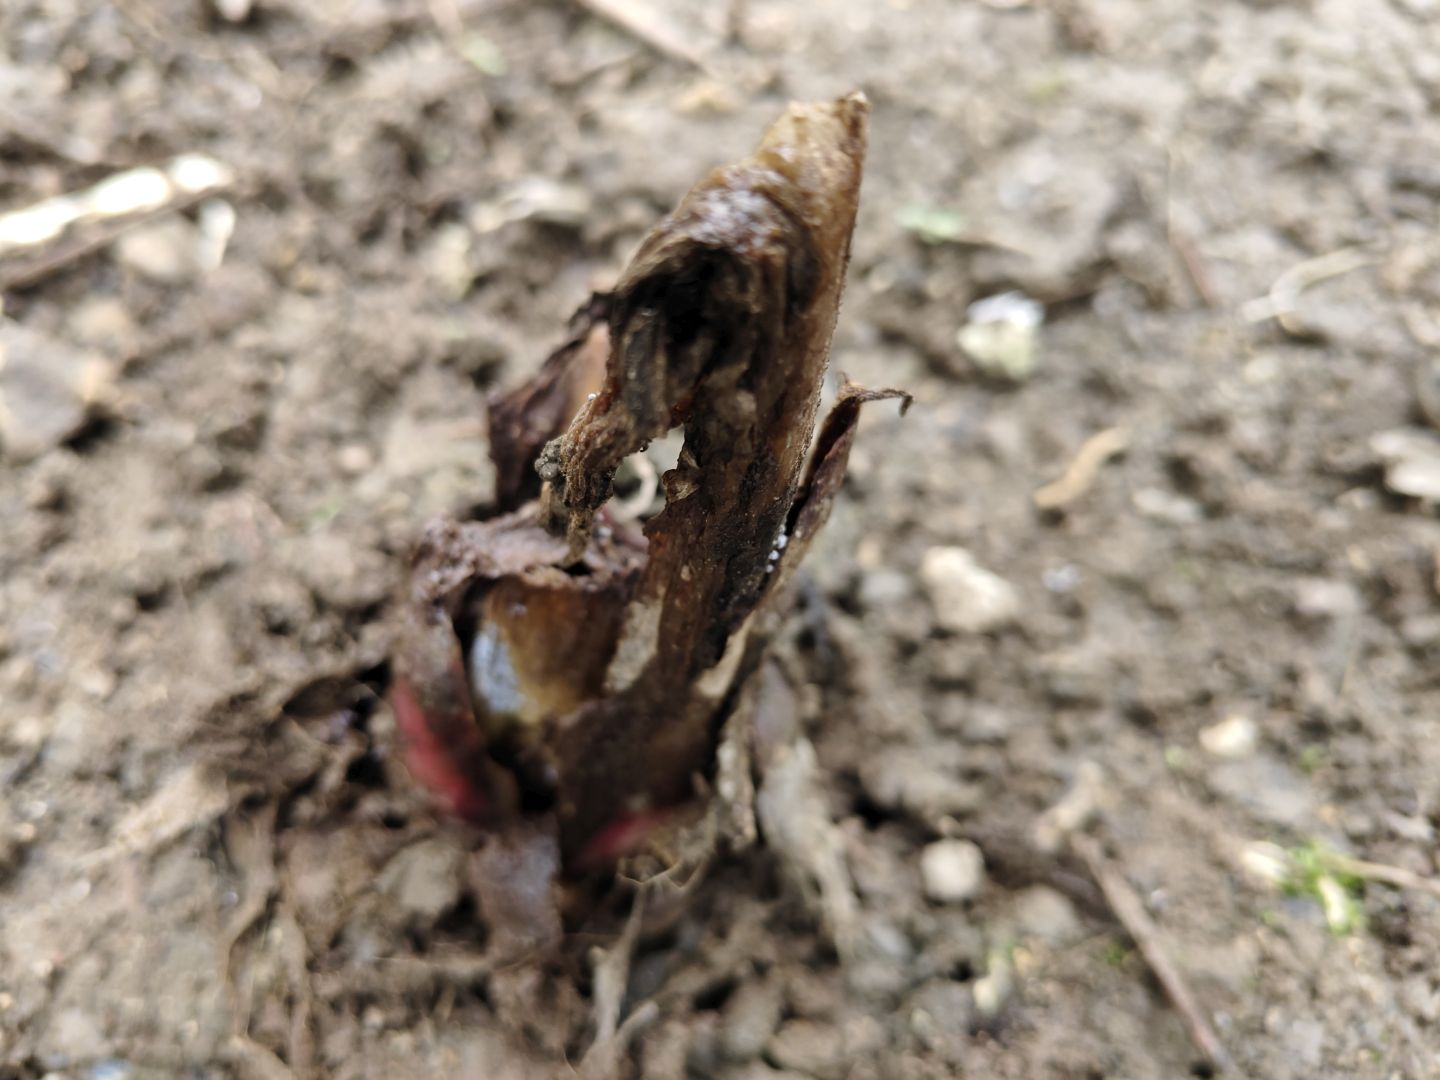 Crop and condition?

taro, root rot
